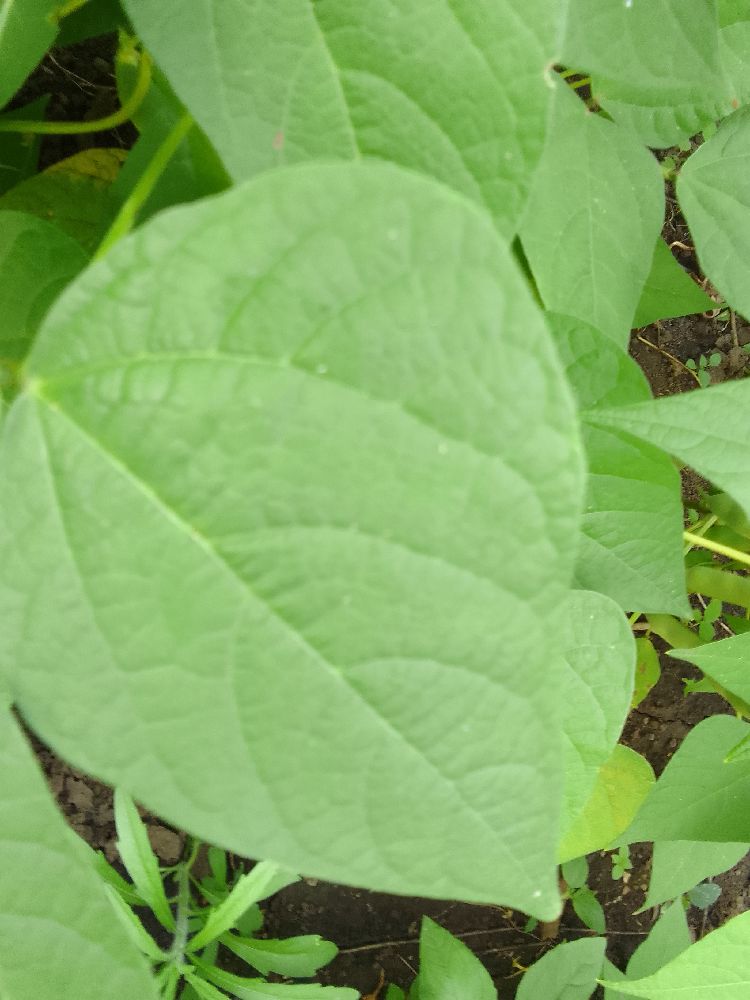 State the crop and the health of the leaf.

common bean, healthy
